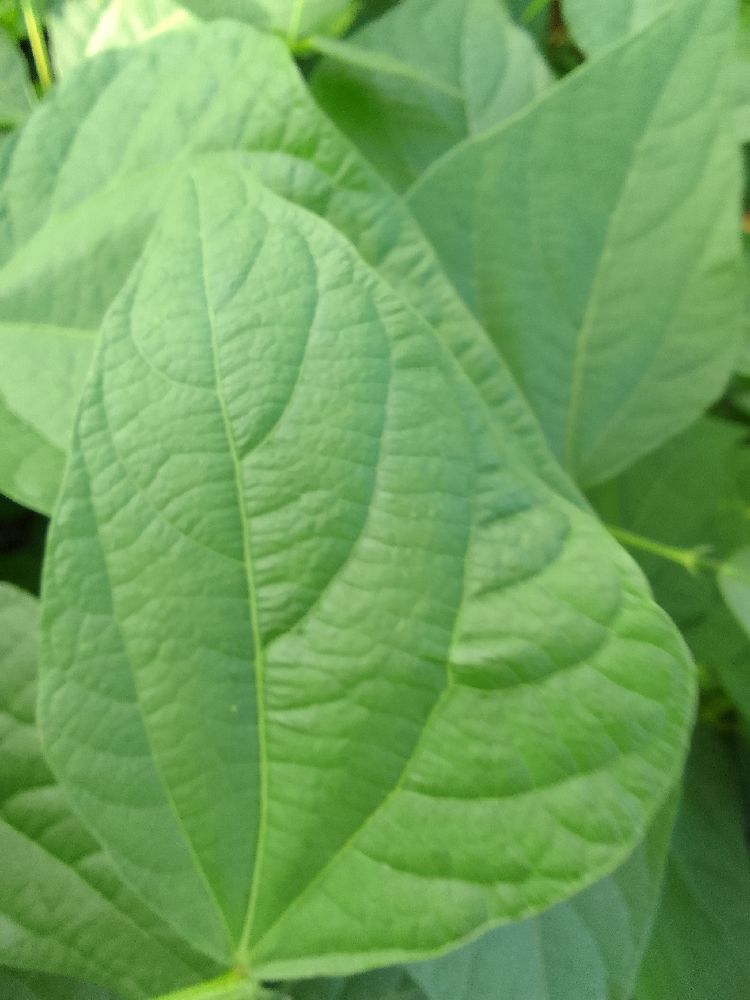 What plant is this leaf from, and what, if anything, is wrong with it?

common bean, healthy
